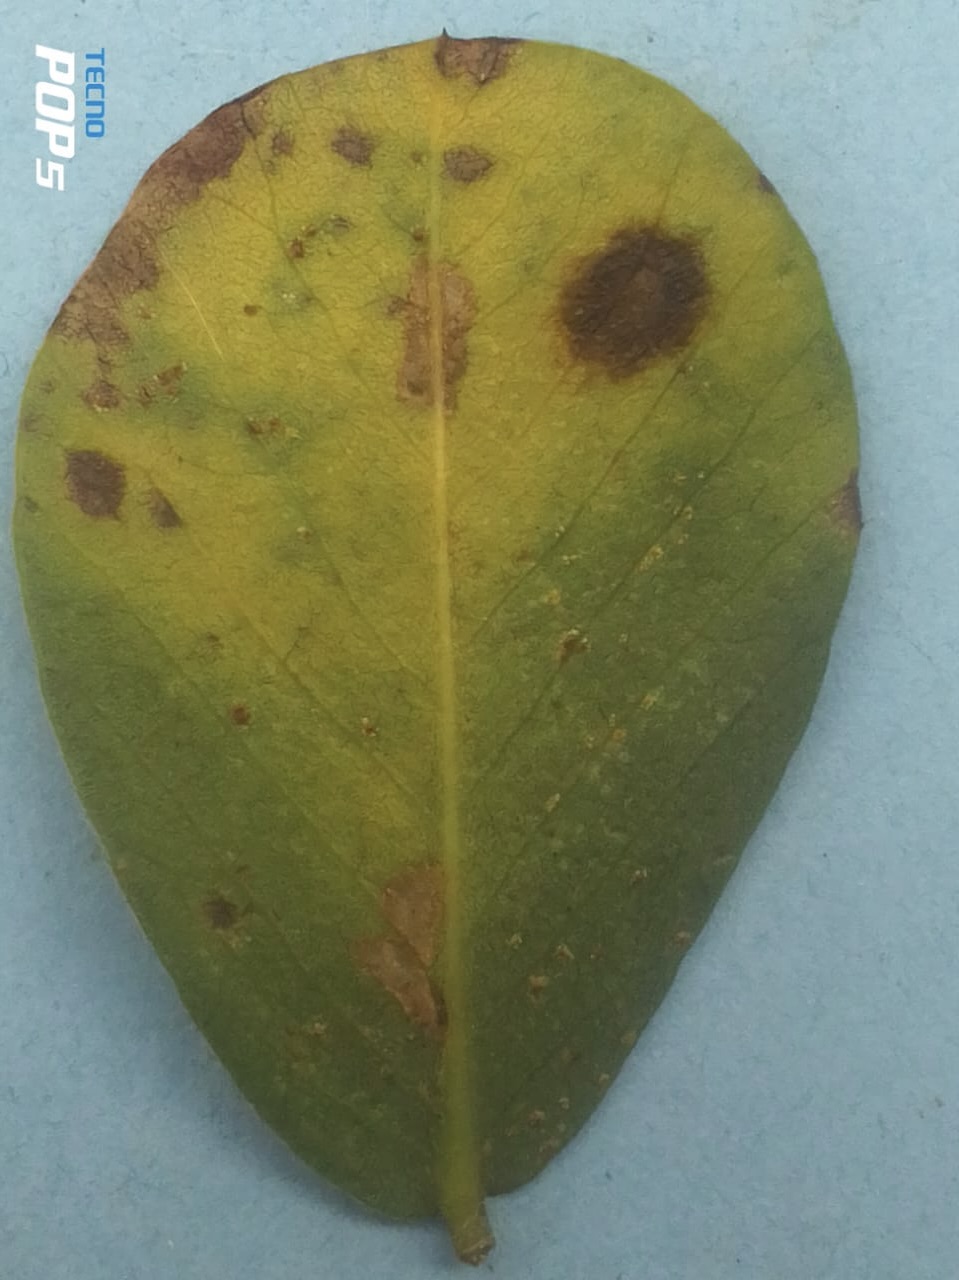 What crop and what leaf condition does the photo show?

peanut, nothapassalora personata
